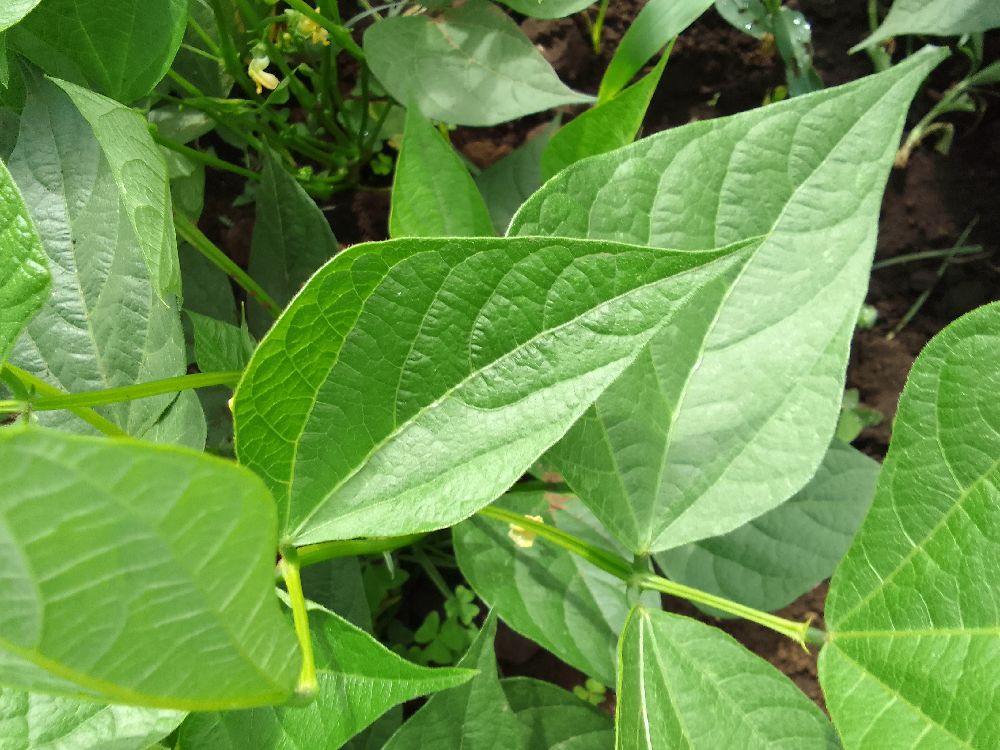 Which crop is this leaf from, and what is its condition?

common bean, healthy
